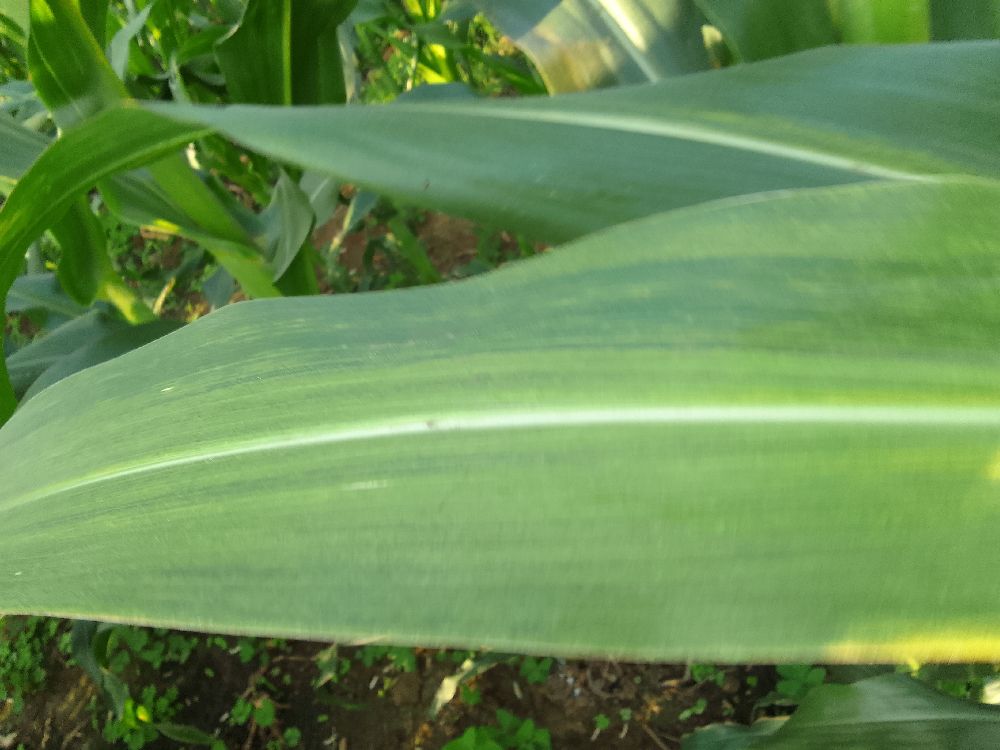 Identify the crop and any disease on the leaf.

maize, maize lethal necrosis
